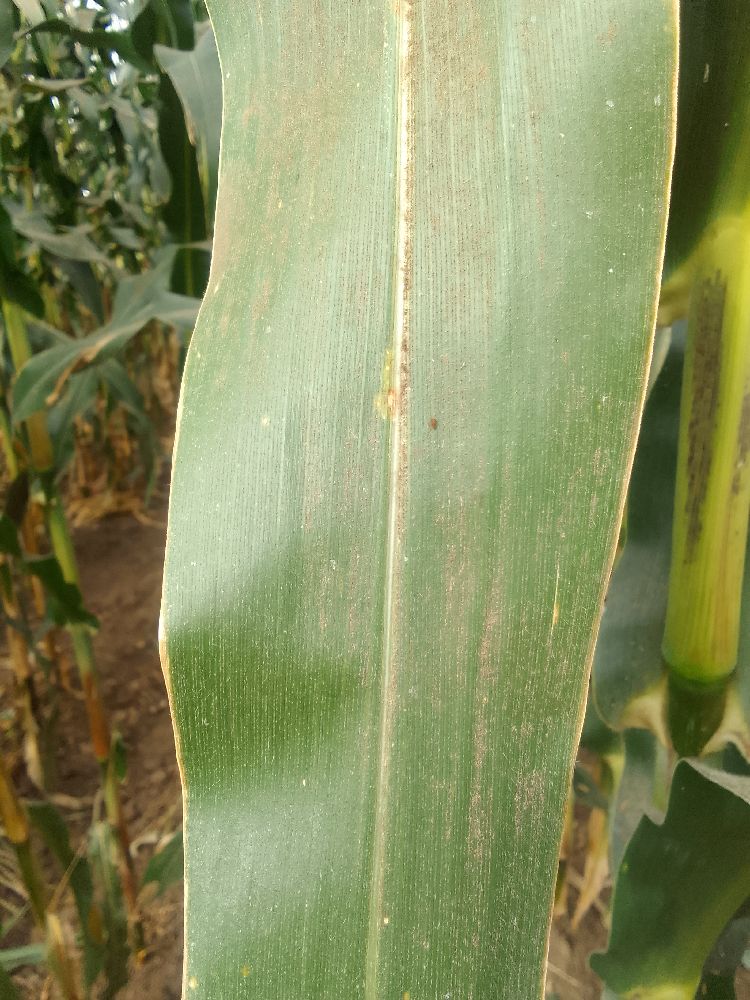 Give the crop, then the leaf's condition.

maize, healthy
